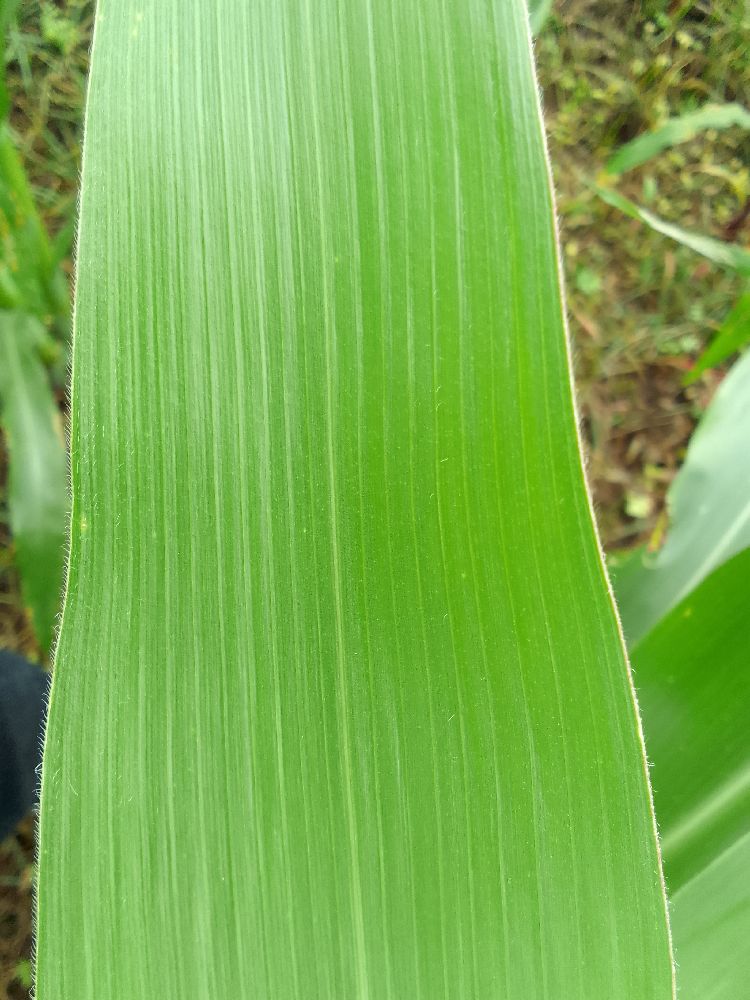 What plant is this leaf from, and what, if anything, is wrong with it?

maize, healthy
